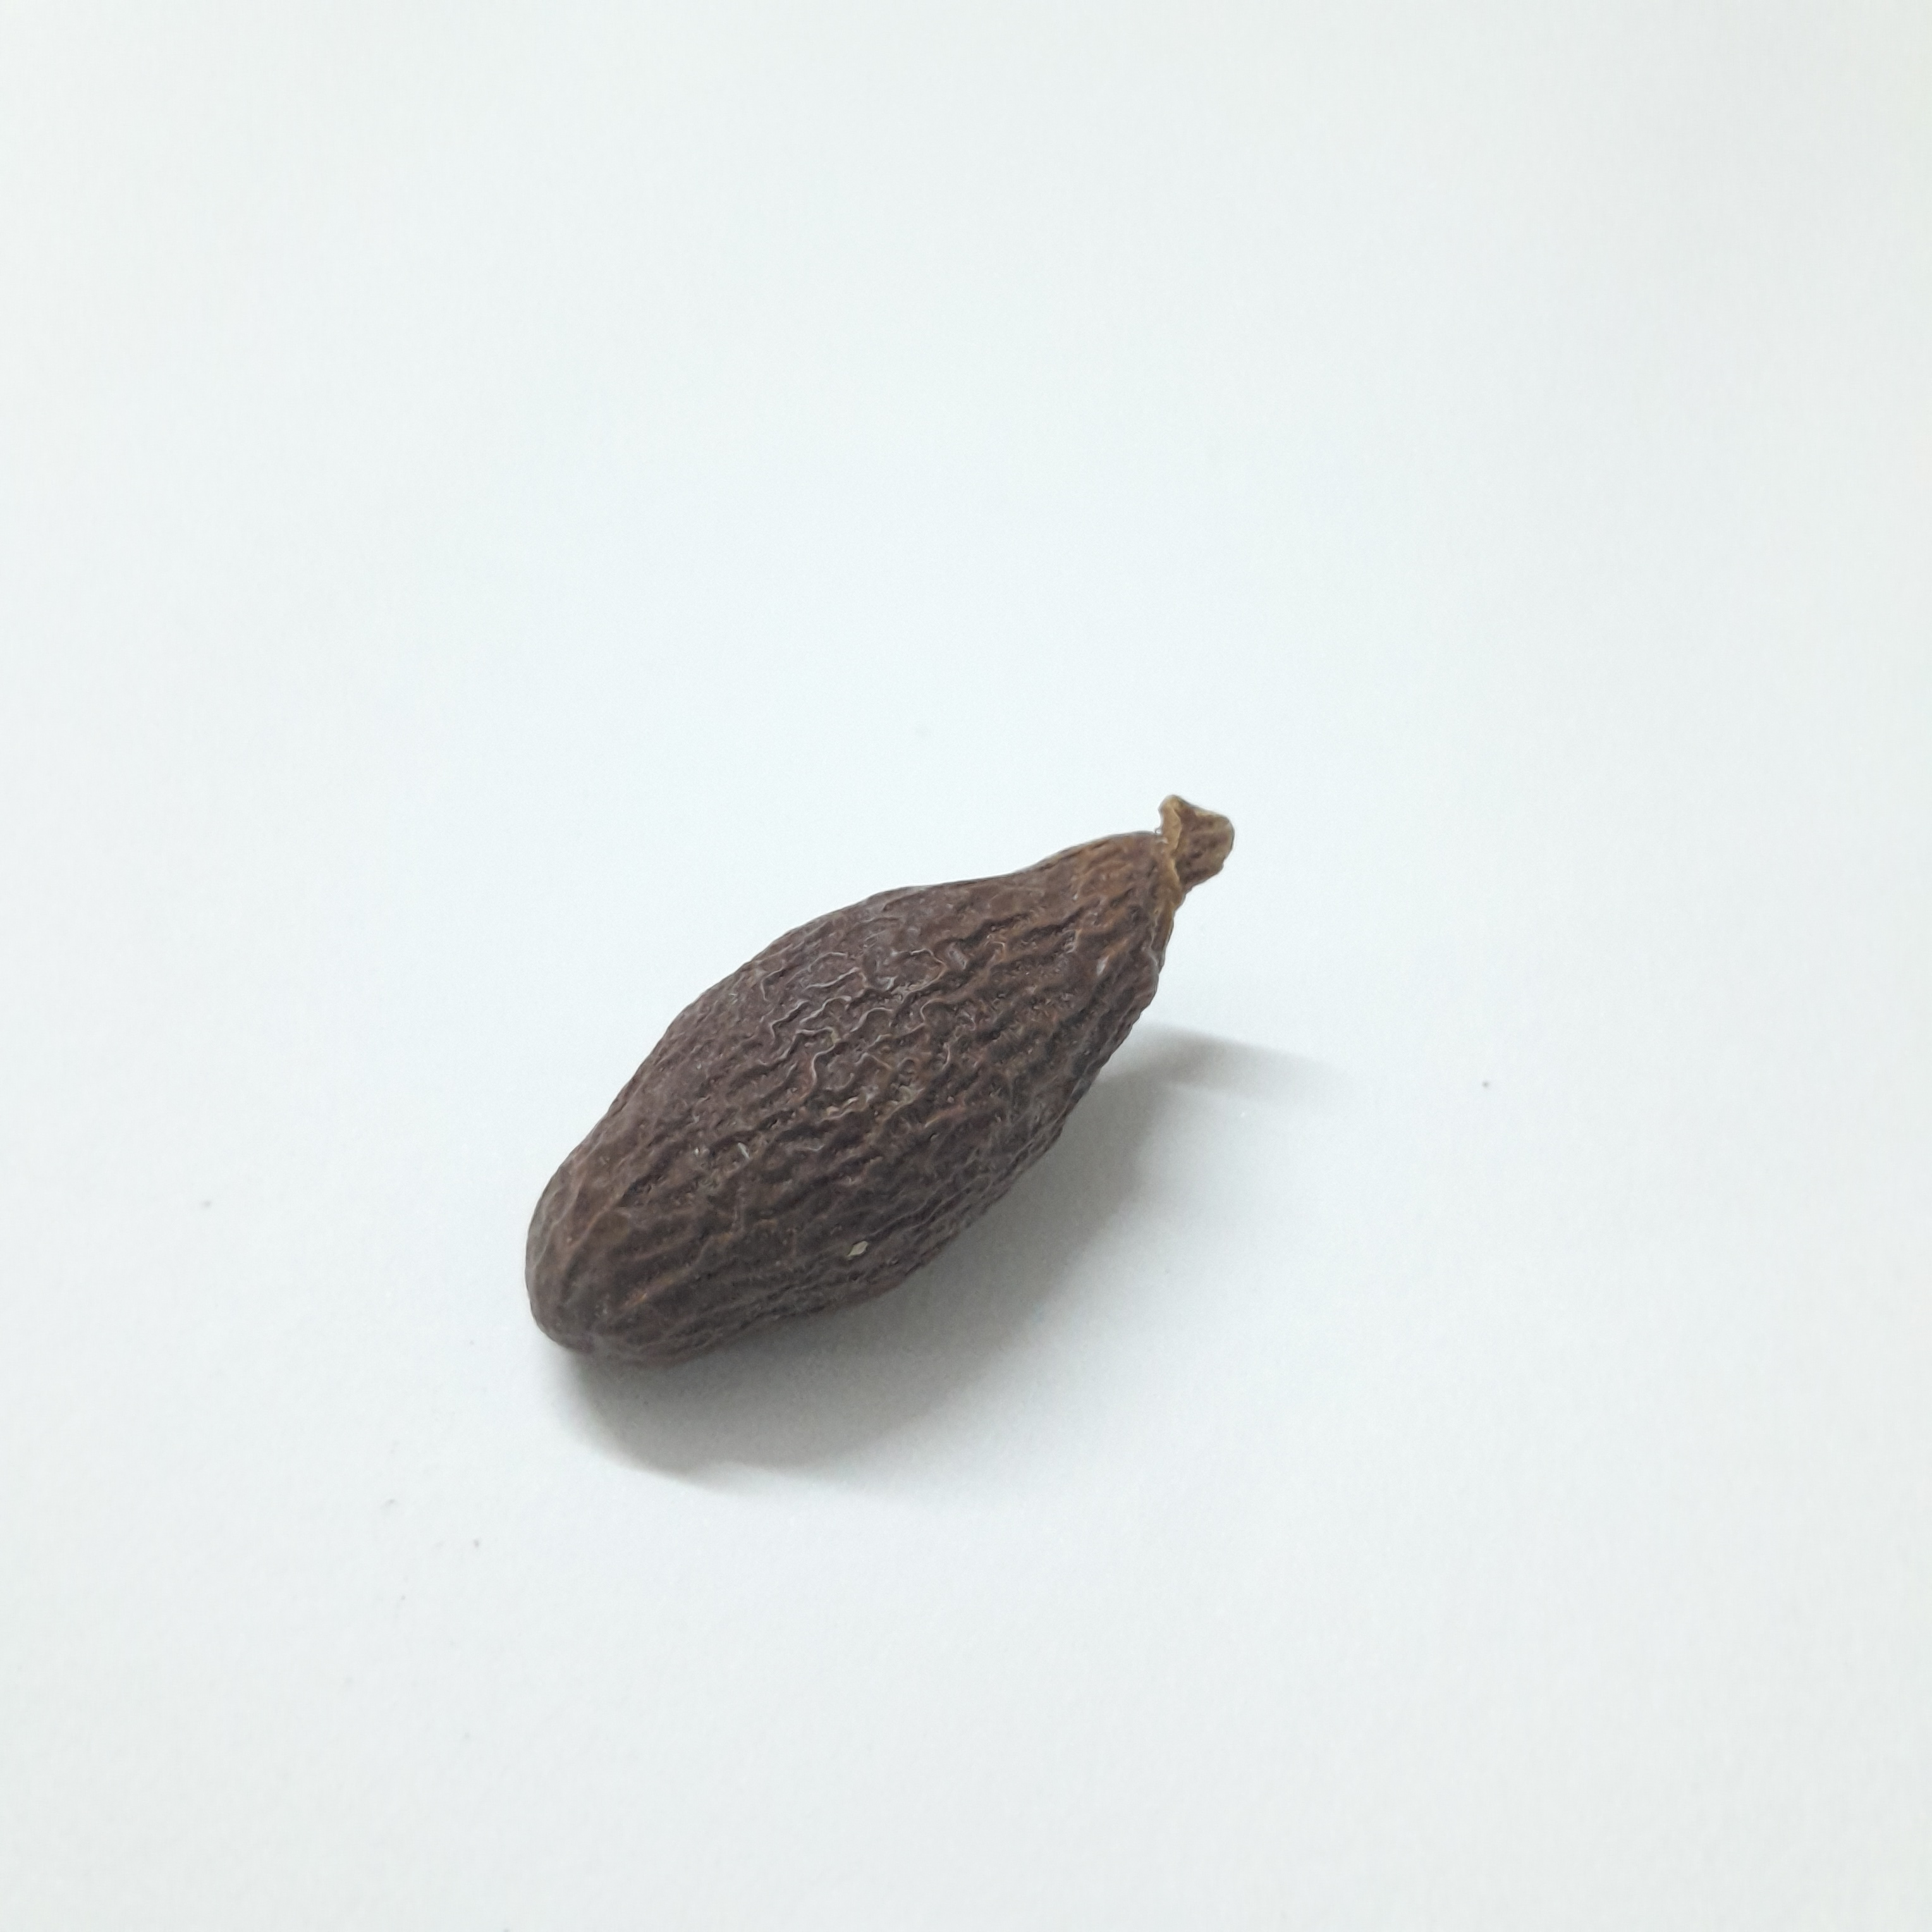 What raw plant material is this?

niranjanphal
